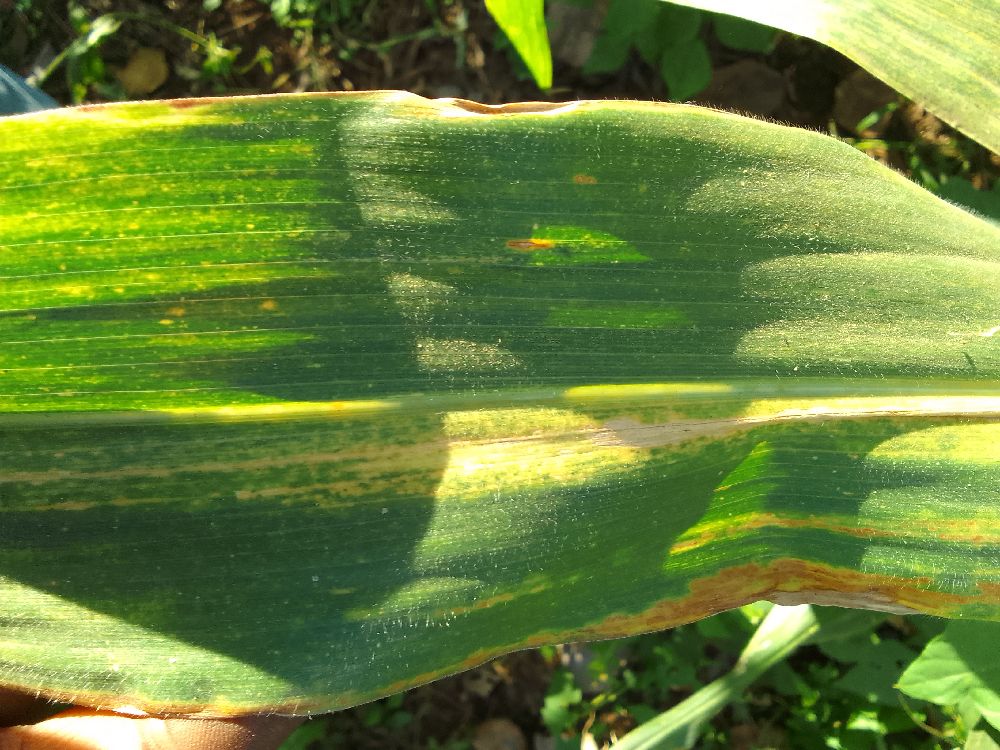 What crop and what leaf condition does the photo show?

maize, maize lethal necrosis
